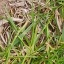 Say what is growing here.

grass
